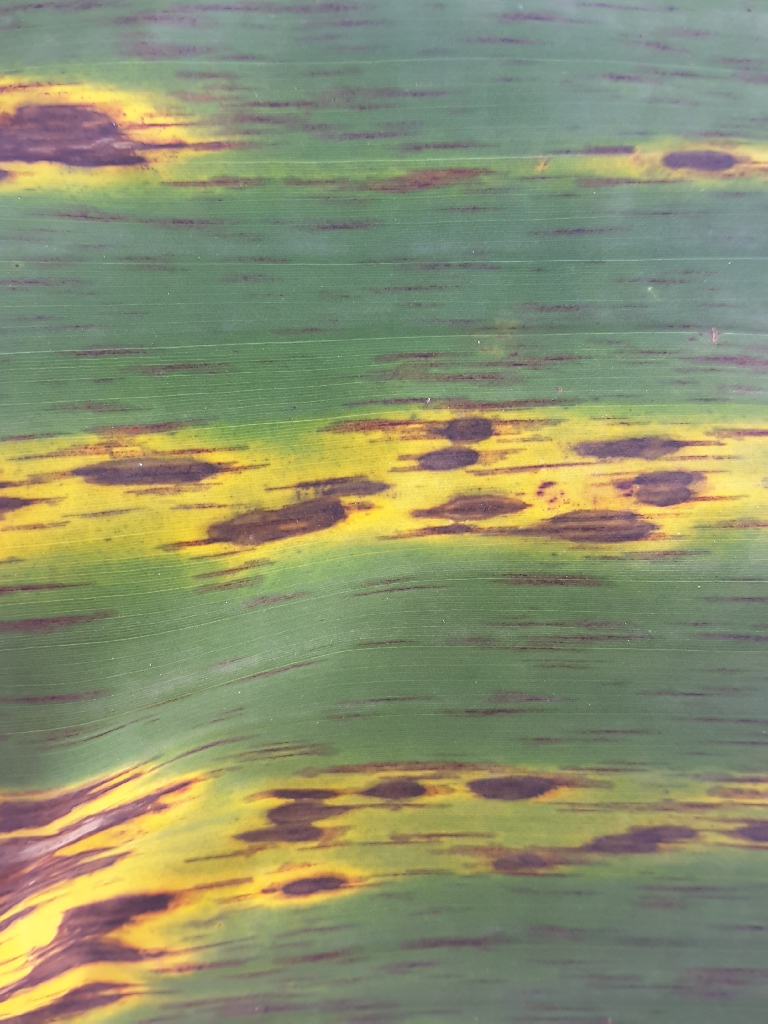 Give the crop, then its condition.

banana, black sigatoka
